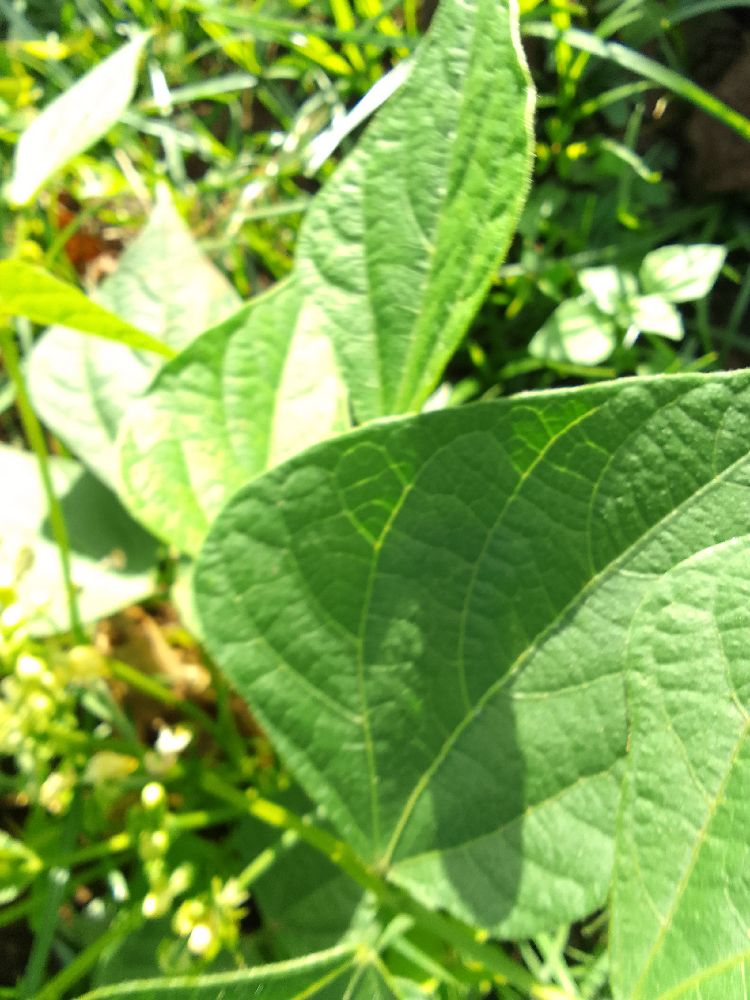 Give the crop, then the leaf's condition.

common bean, healthy
